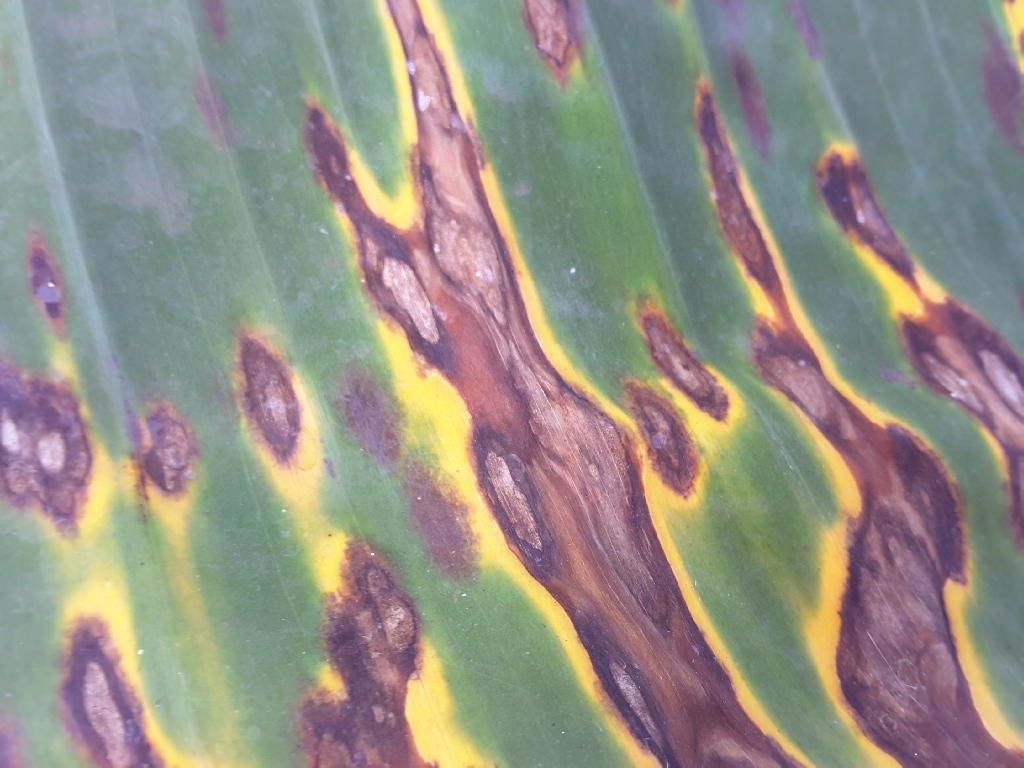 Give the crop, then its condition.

banana, black sigatoka
